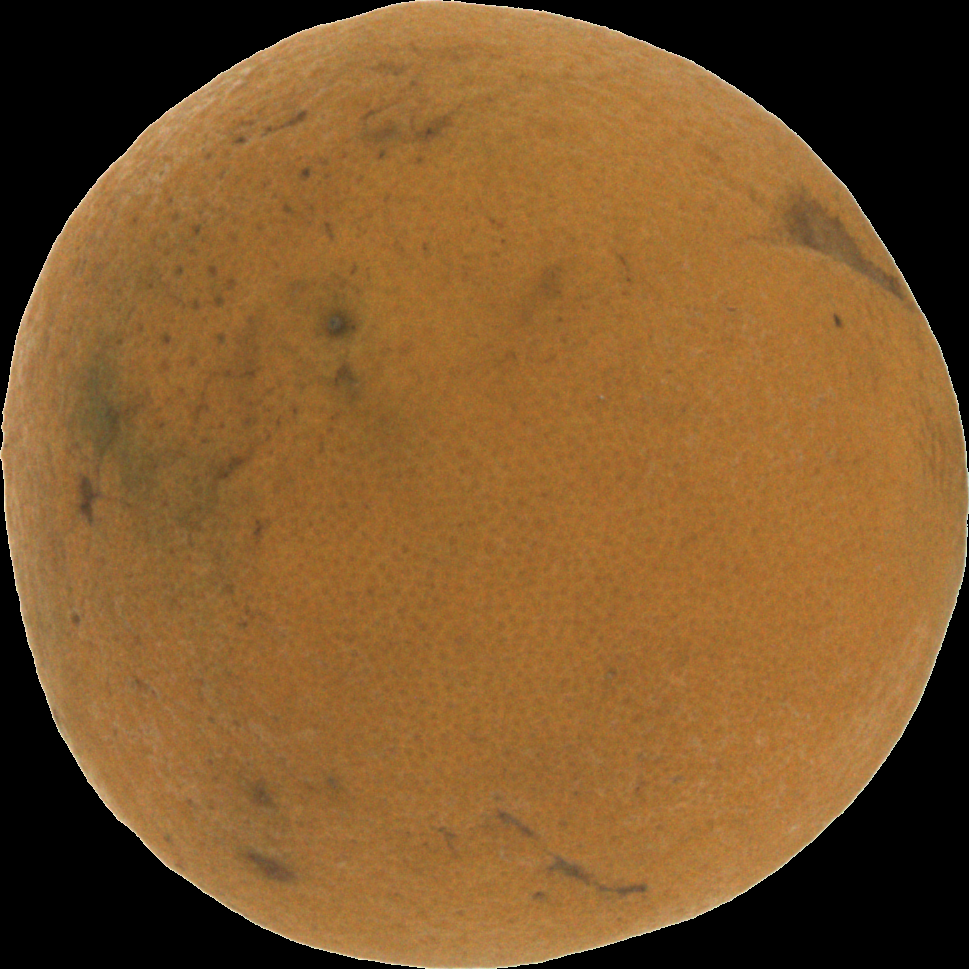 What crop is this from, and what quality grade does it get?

orange, bad
